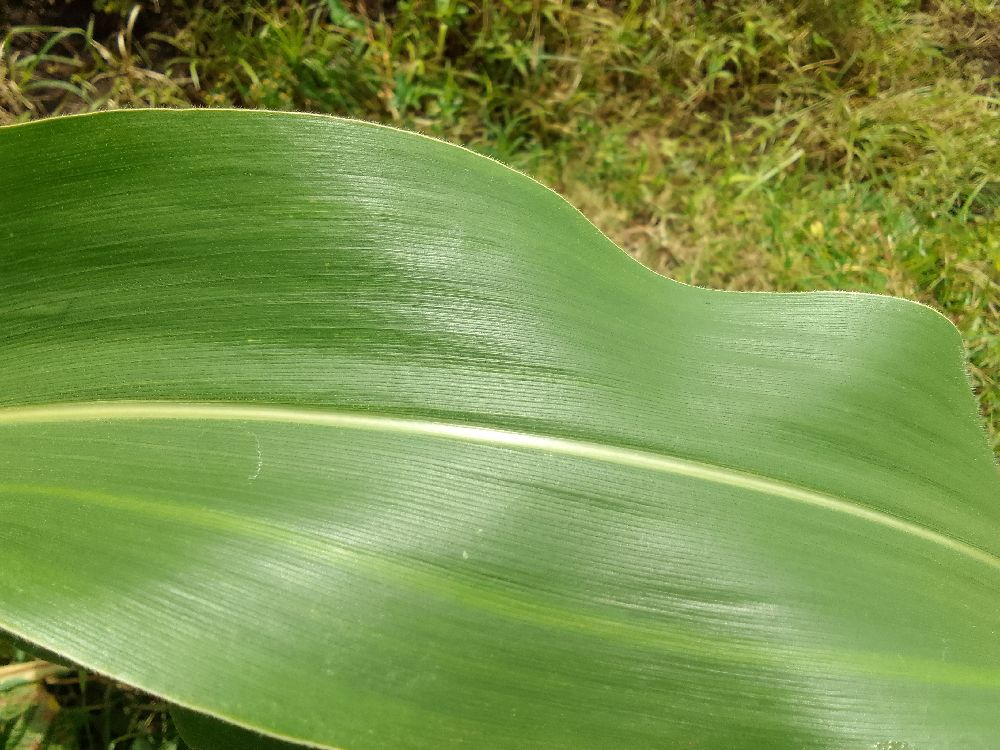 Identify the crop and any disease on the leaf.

maize, healthy
